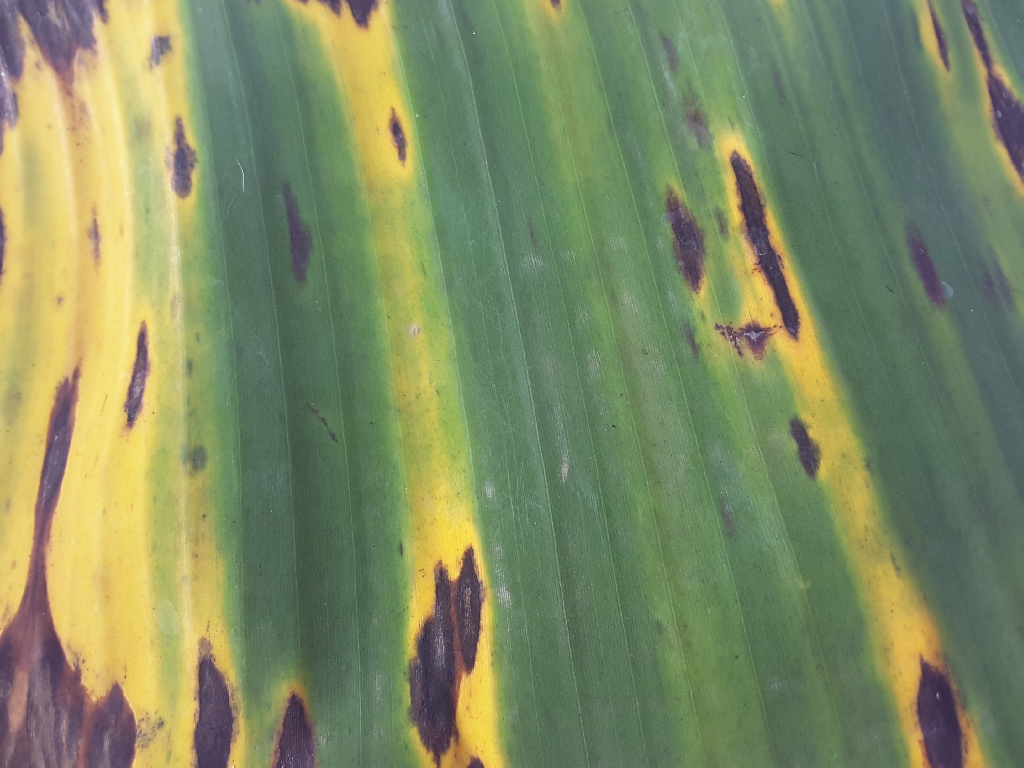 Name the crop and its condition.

banana, black sigatoka
